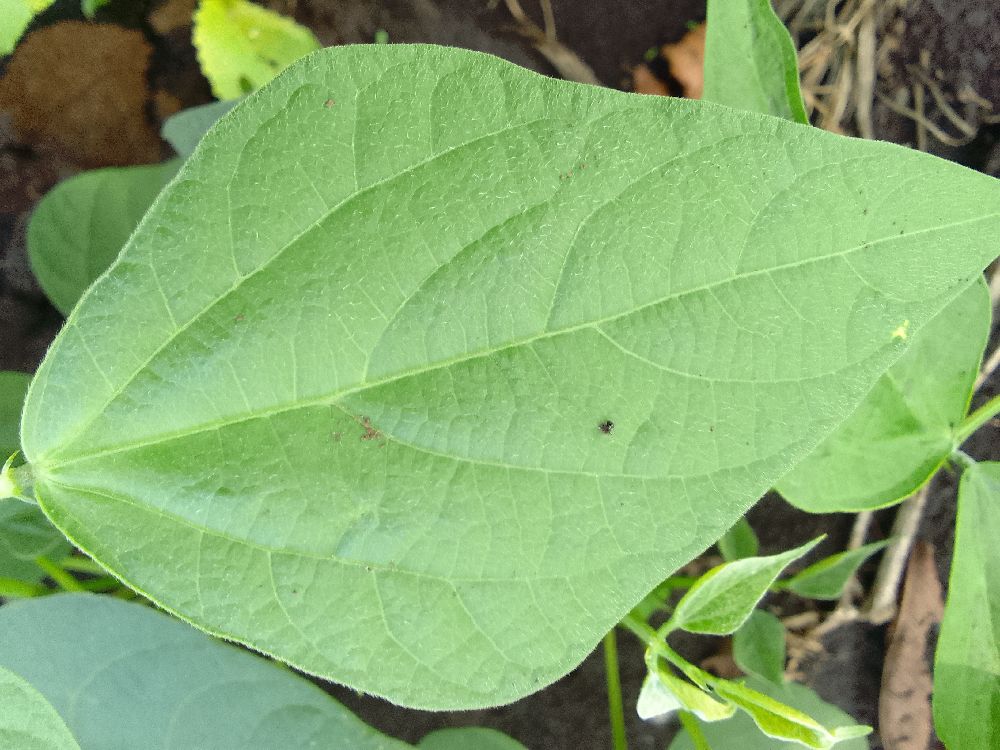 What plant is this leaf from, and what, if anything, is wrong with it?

common bean, healthy
